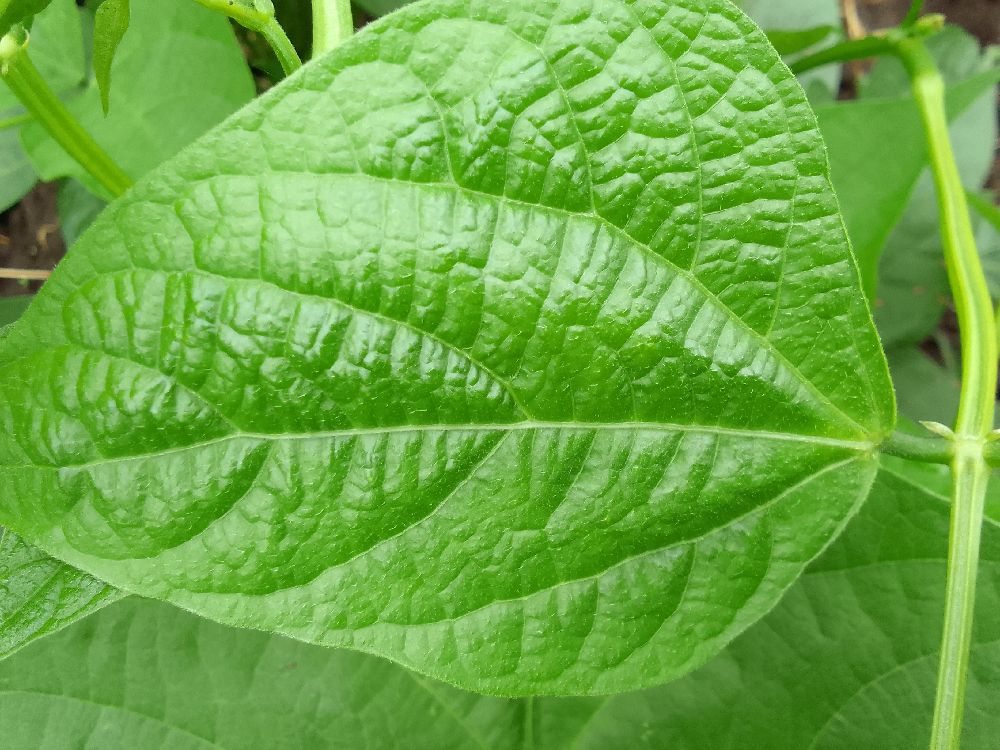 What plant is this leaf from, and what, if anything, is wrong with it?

common bean, healthy
